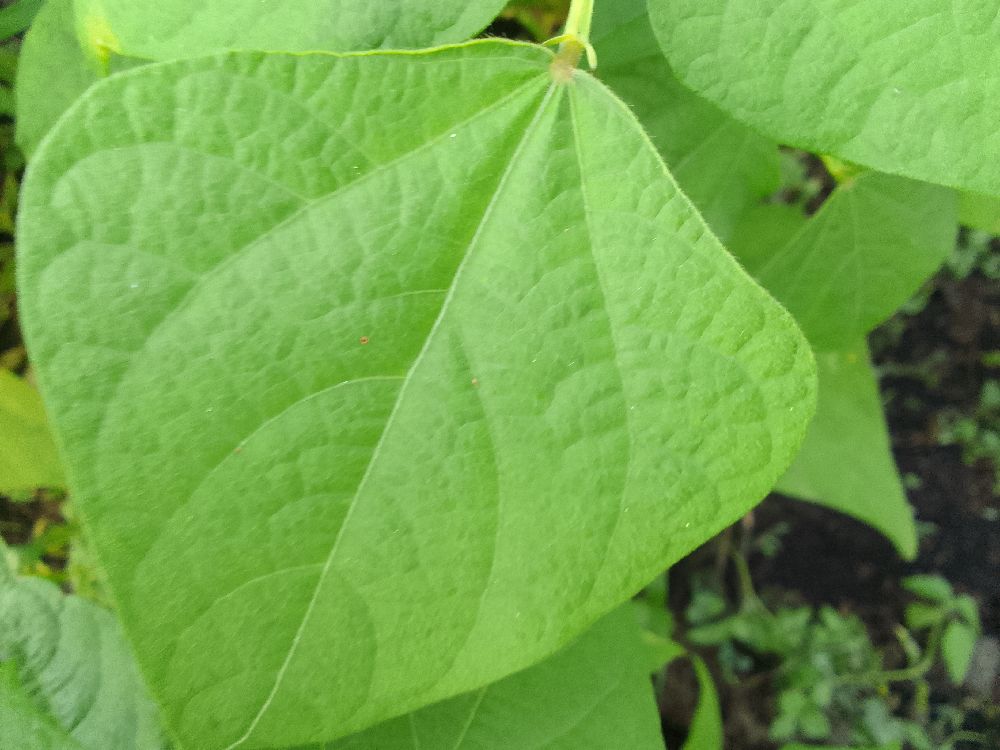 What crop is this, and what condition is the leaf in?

common bean, healthy
